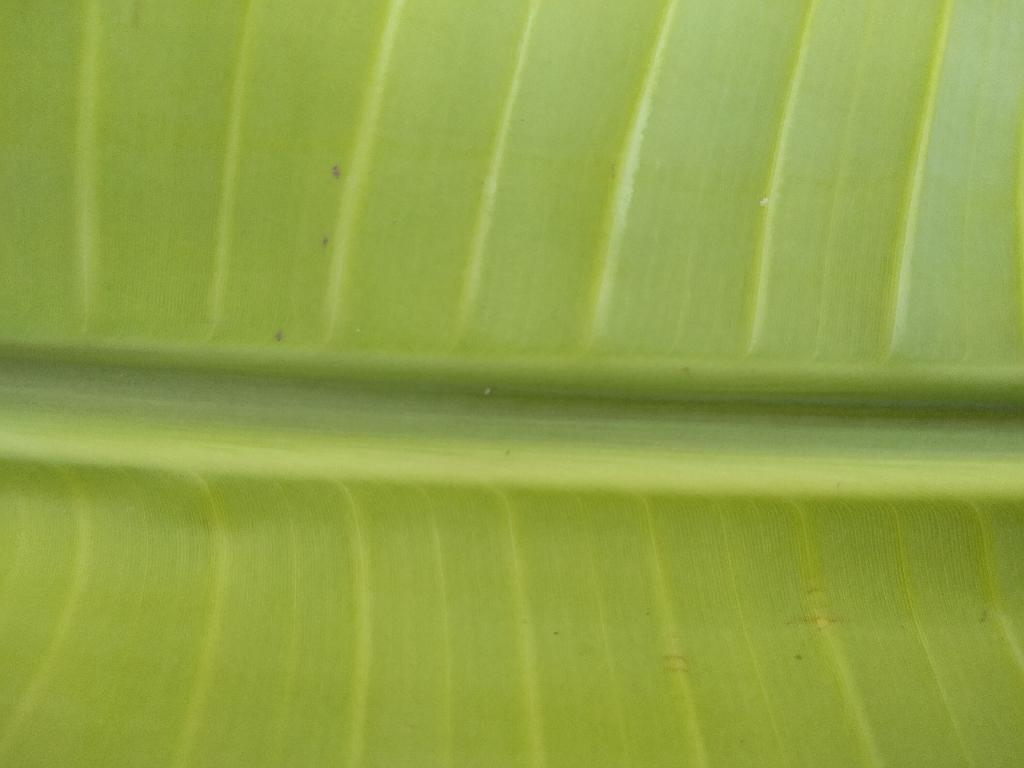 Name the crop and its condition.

banana, healthy
